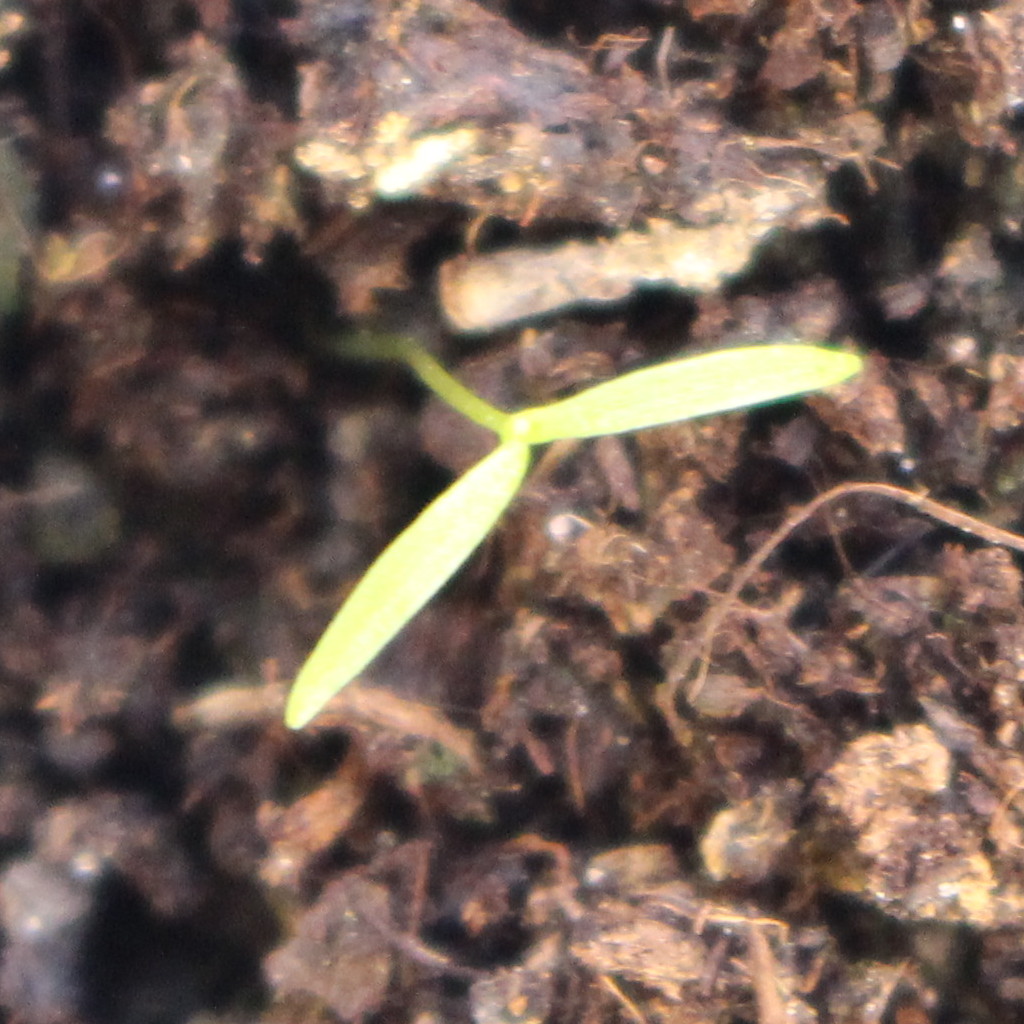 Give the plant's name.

Papaver rhoeas
